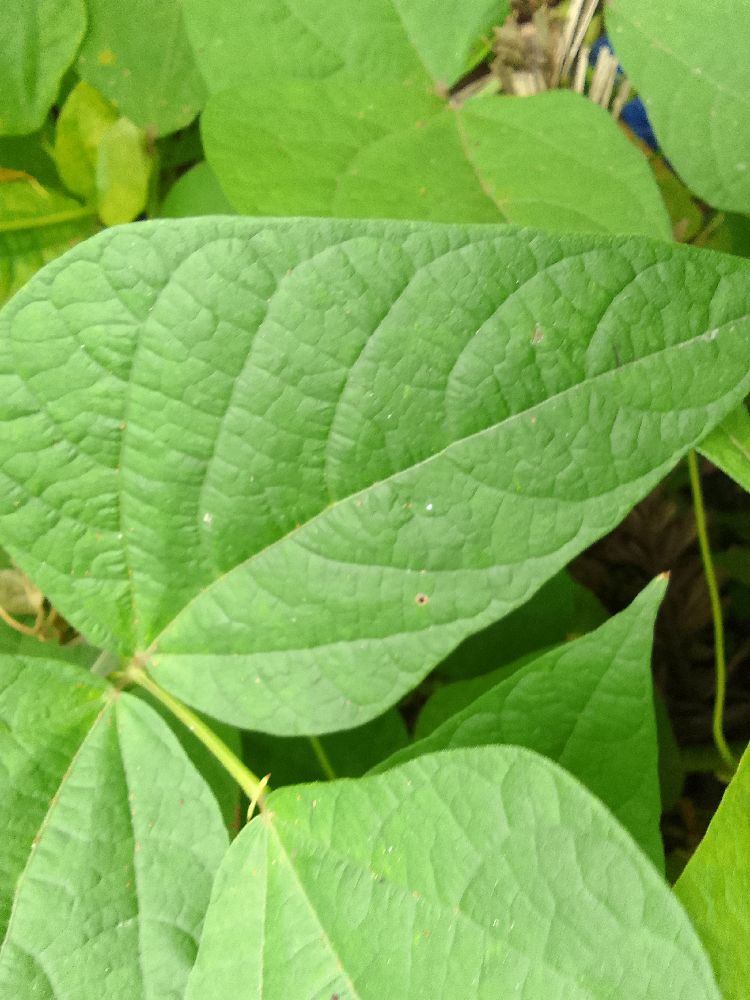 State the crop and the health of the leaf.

common bean, healthy
